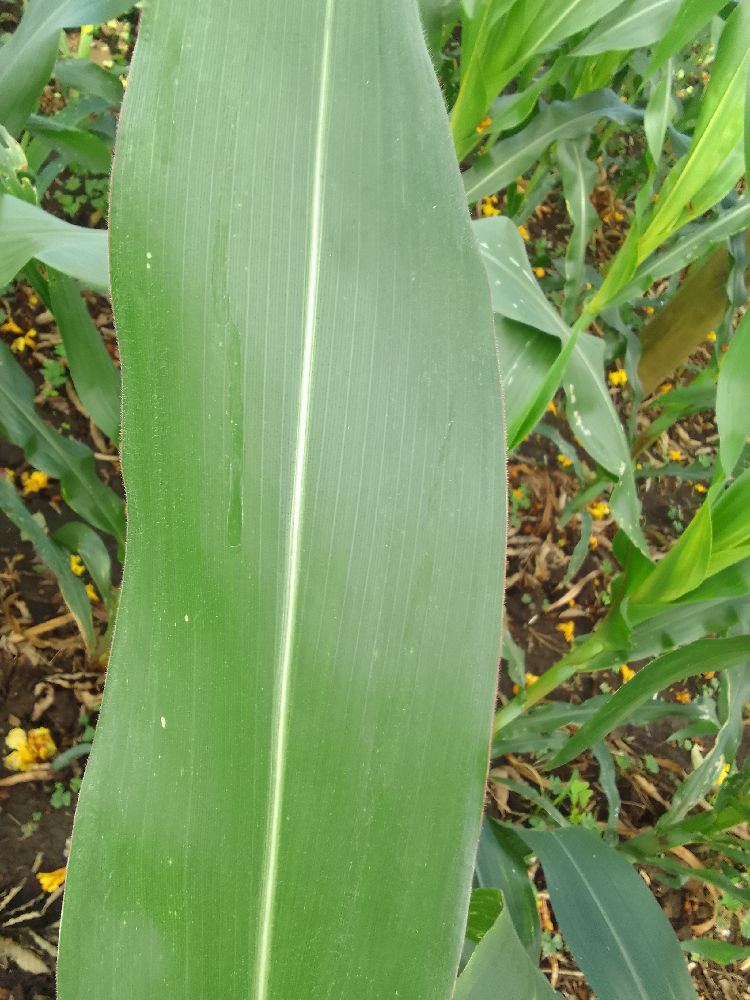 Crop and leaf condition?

maize, healthy
